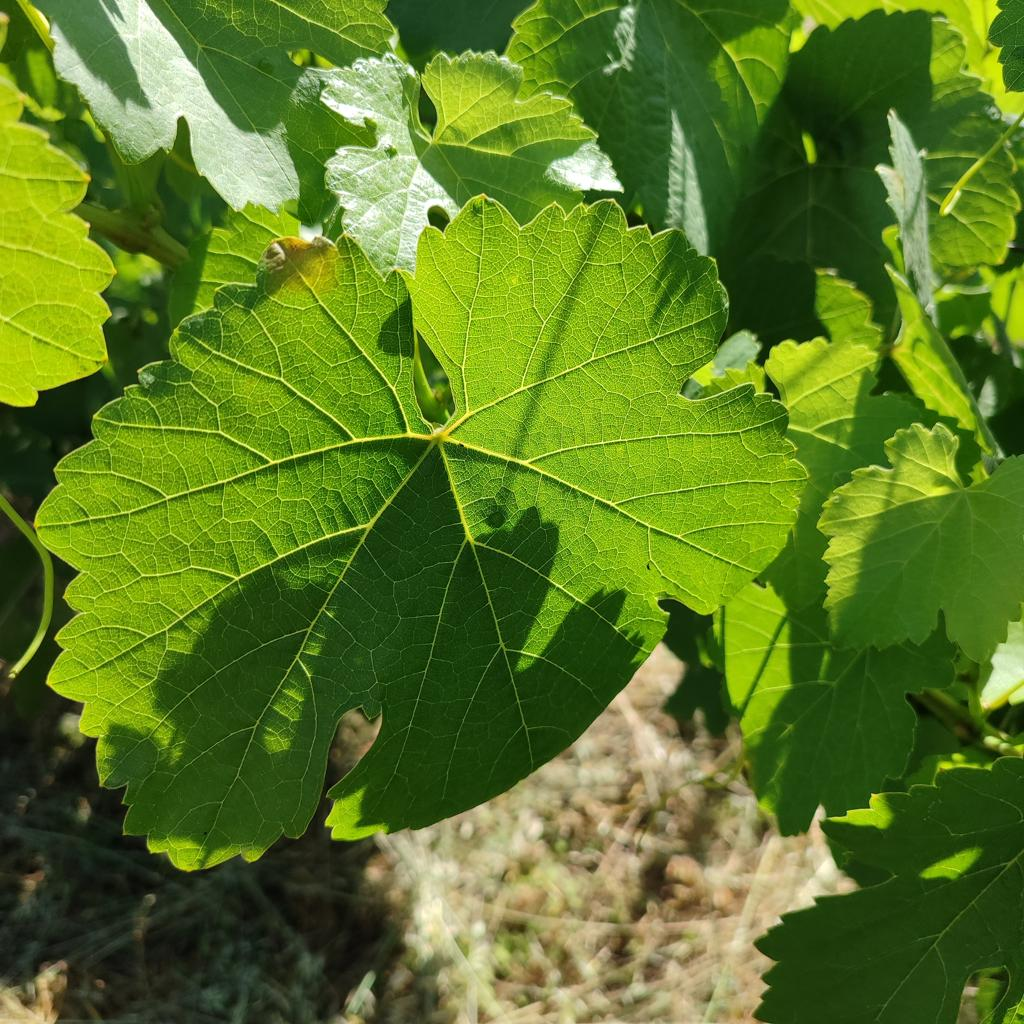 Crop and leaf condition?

grapevine, downy mildew
